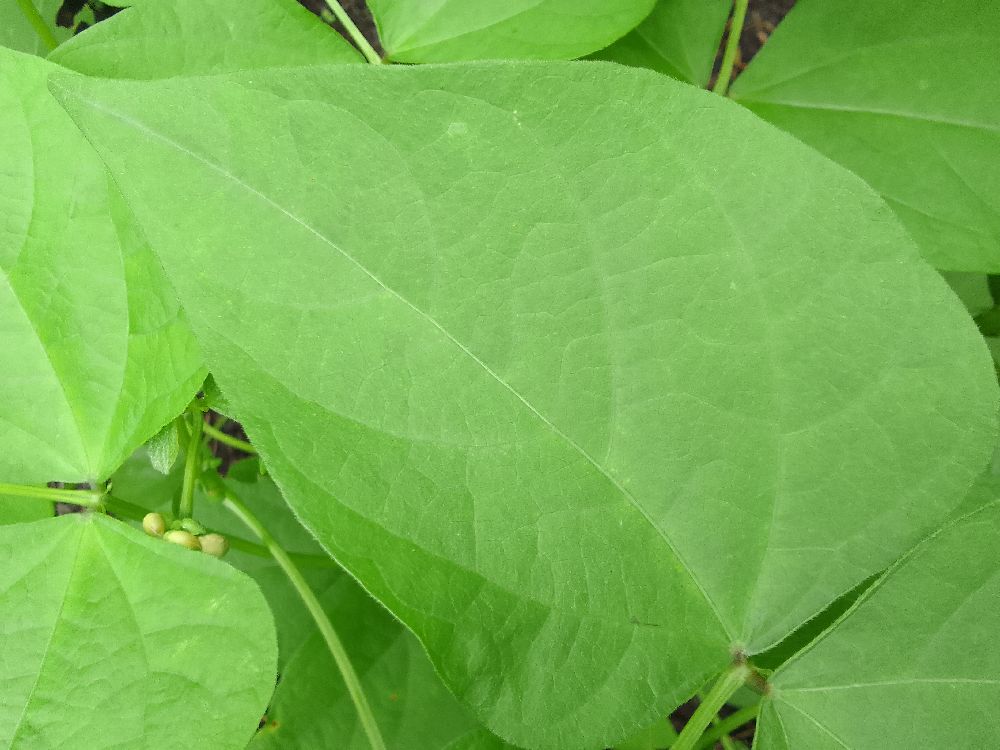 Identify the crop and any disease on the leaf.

common bean, healthy
